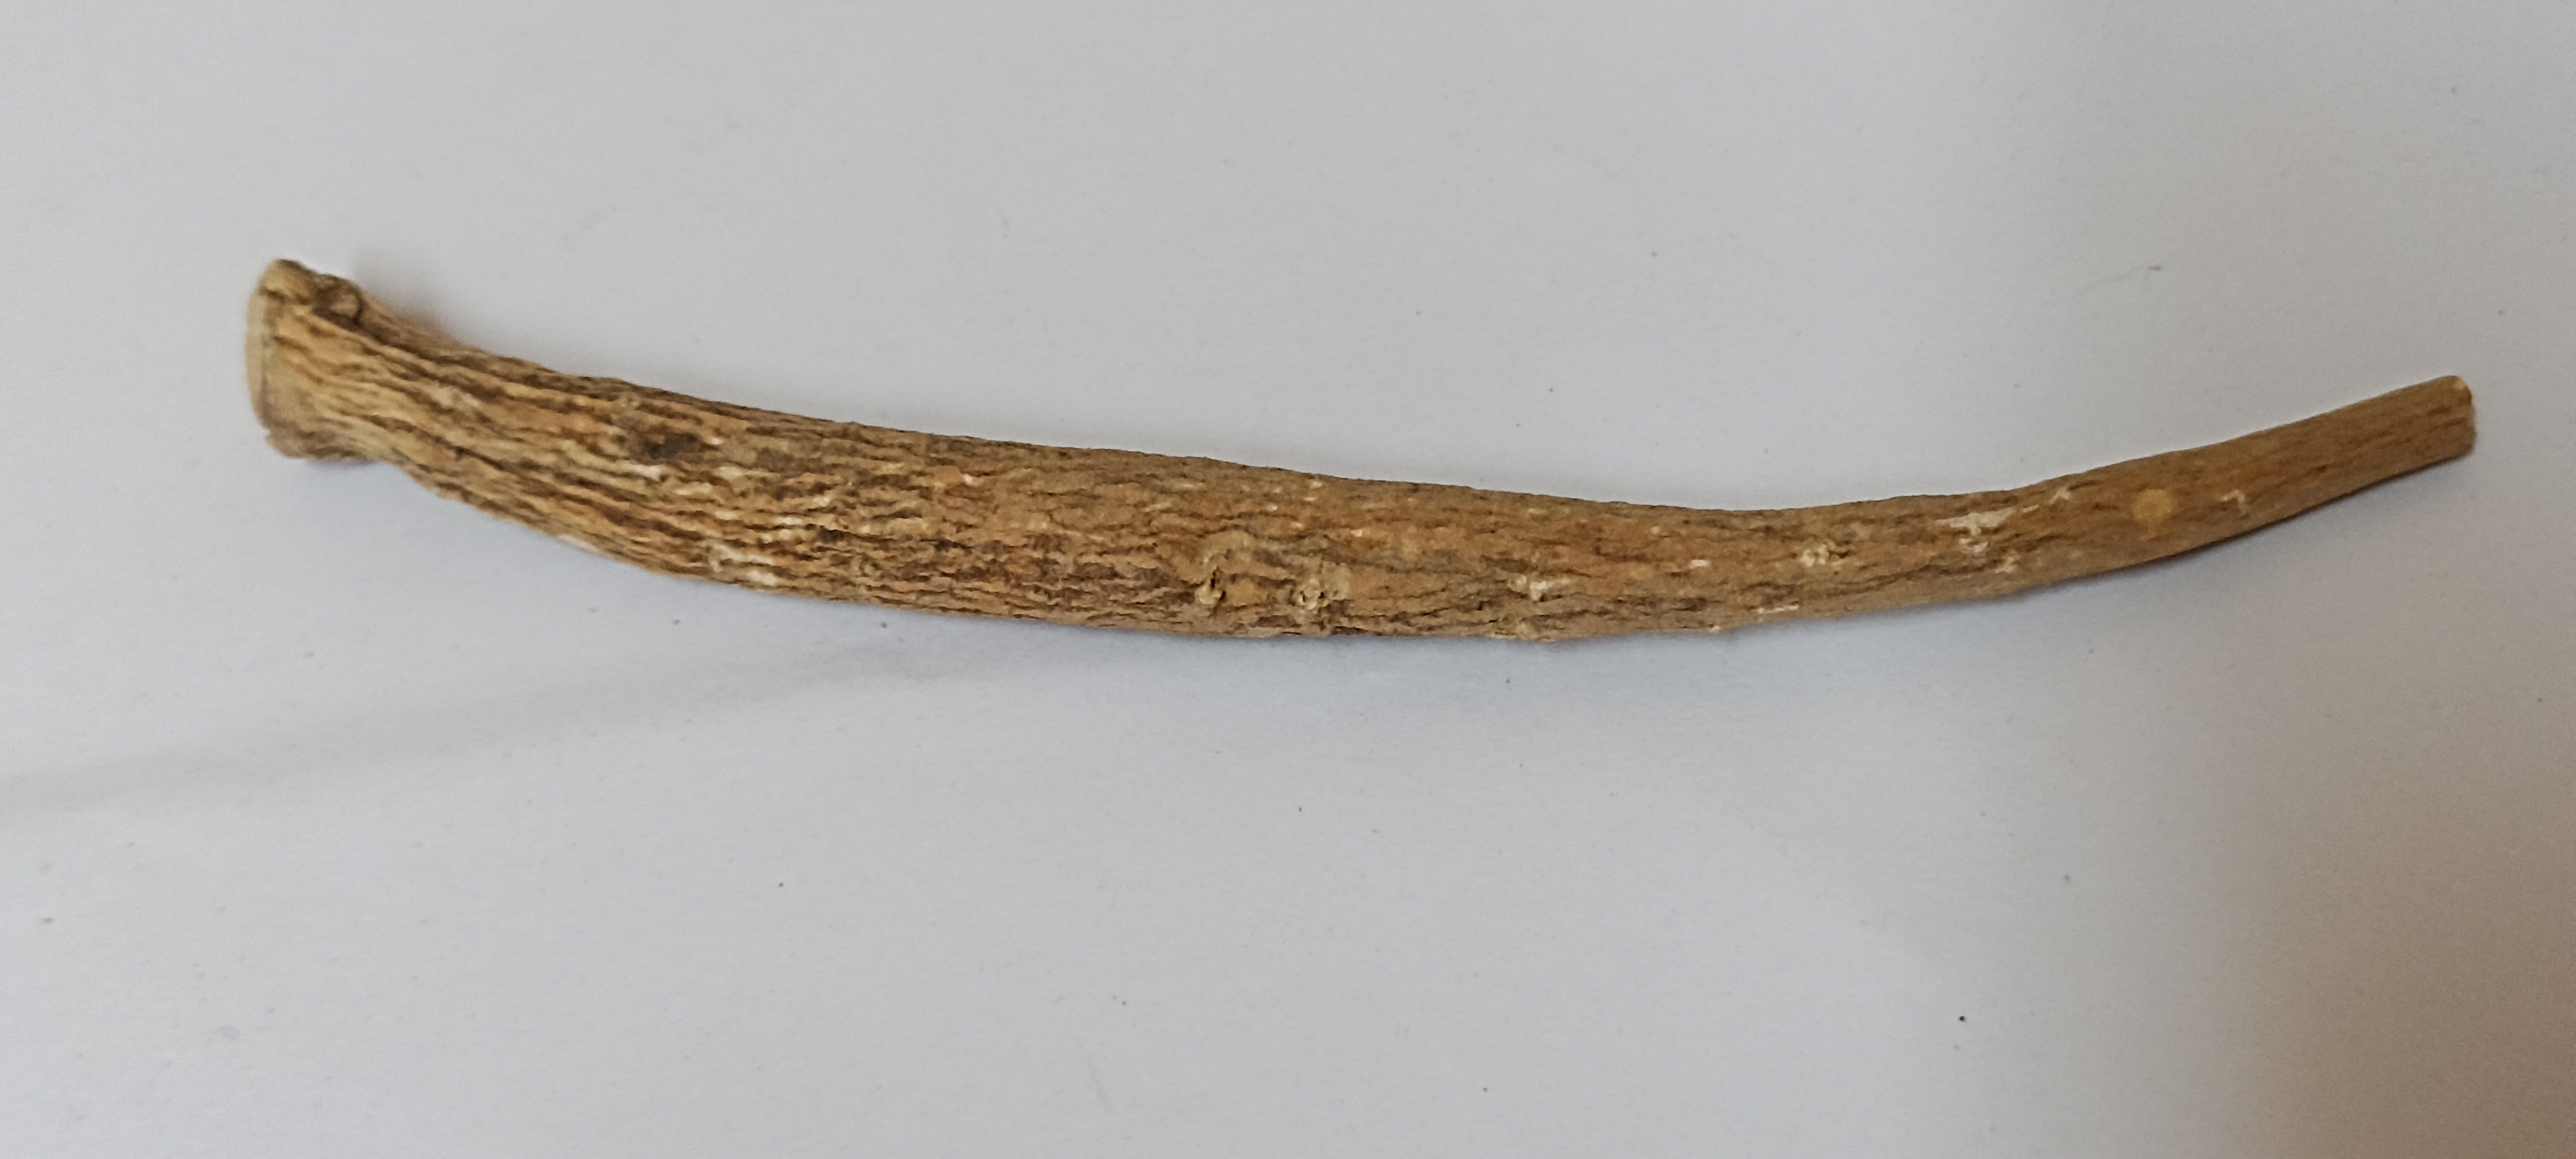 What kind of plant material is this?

ashwagandha
